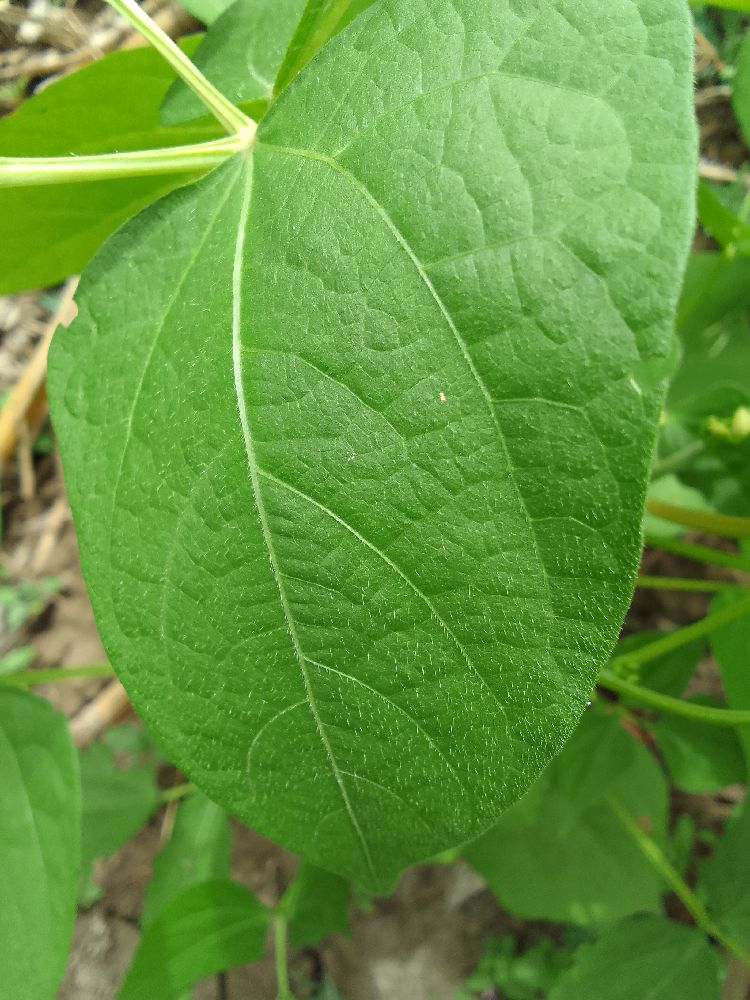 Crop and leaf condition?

common bean, healthy
